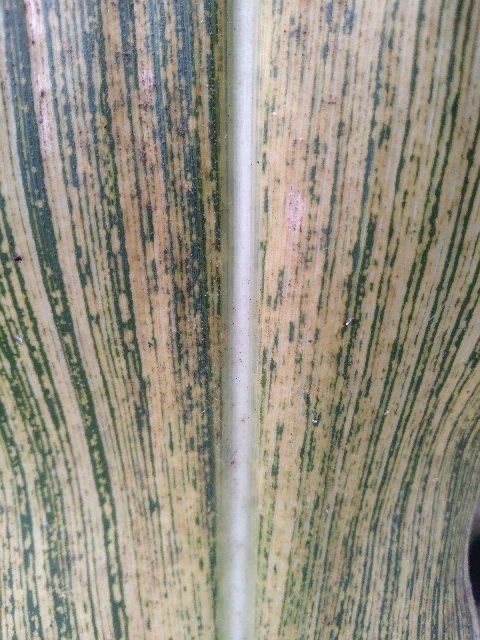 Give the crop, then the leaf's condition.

maize, maize streak virus
